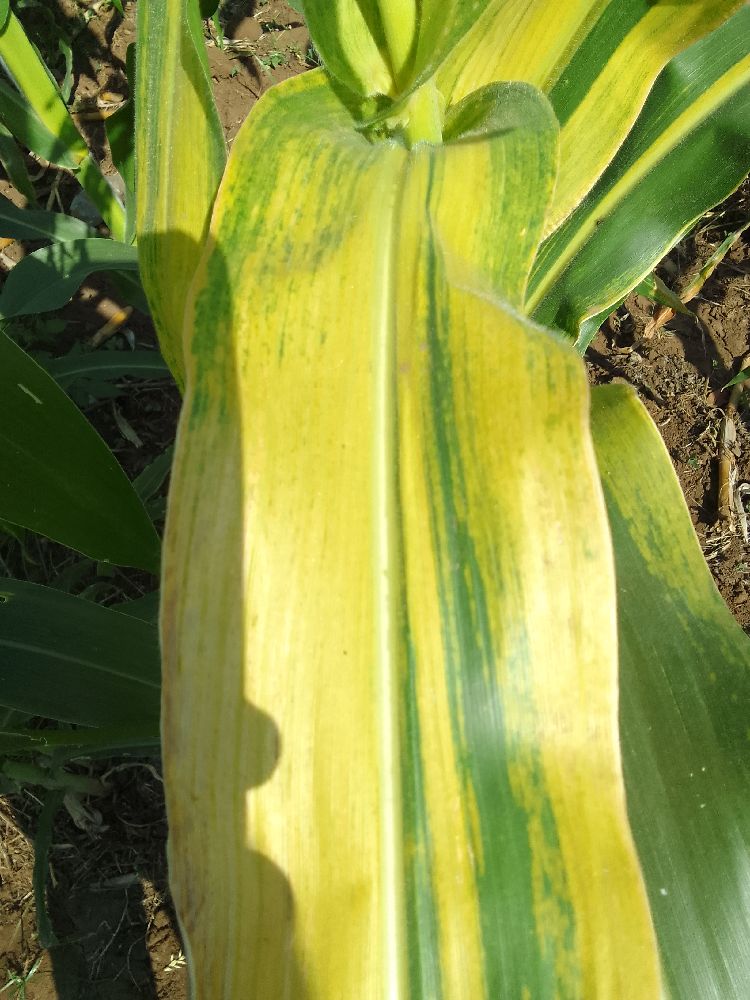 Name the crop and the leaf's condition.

maize, maize lethal necrosis
